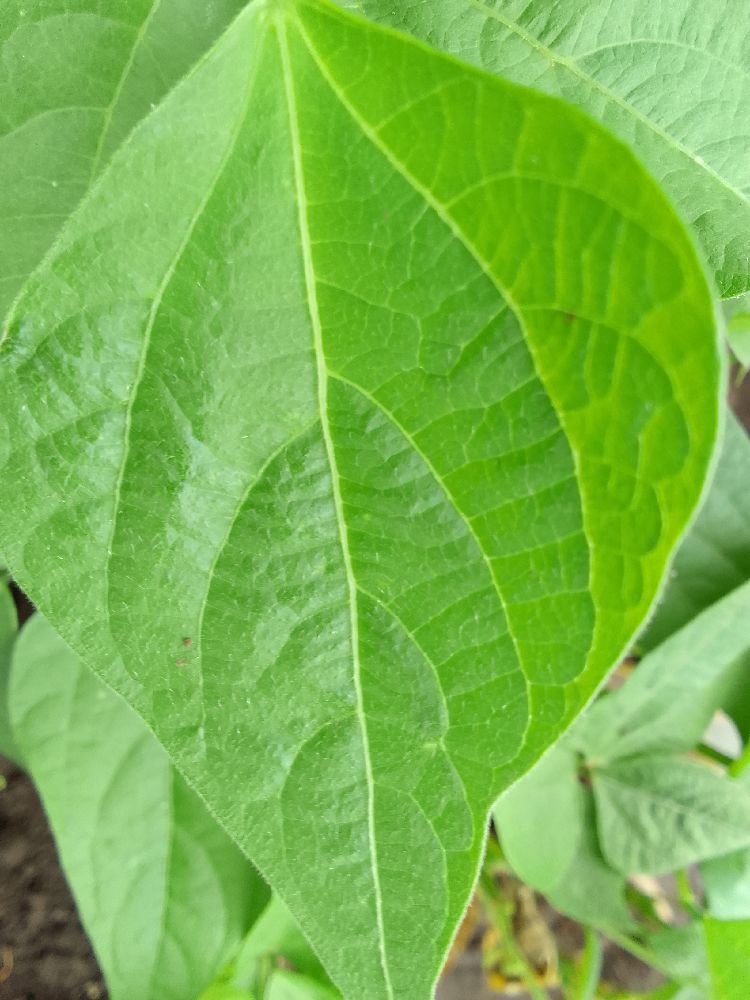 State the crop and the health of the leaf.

common bean, healthy
